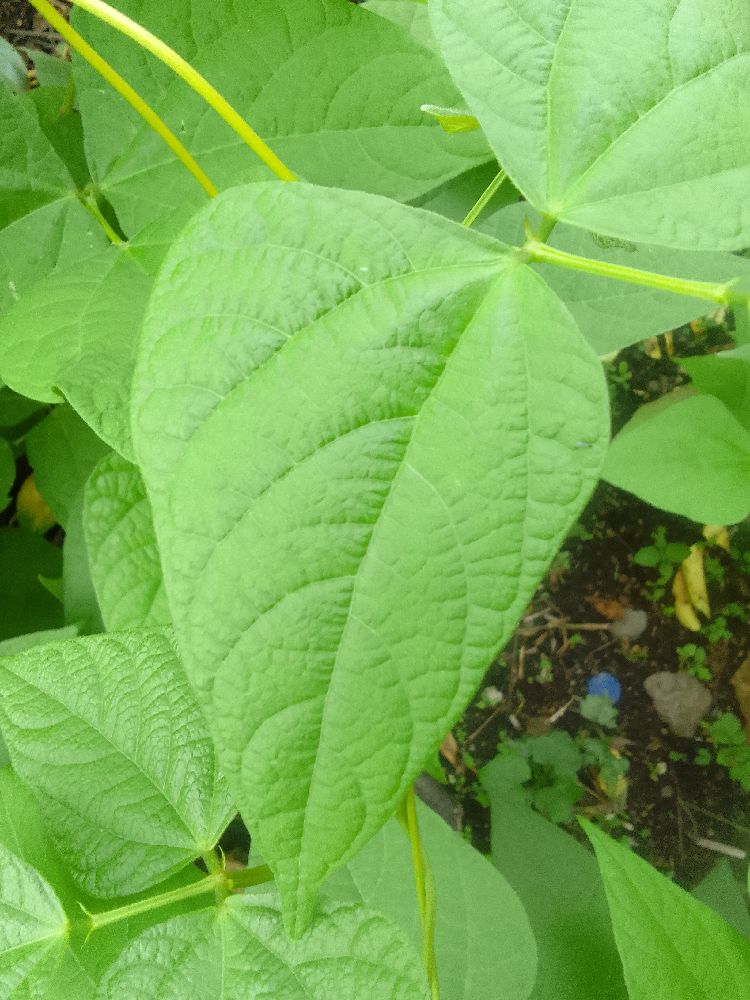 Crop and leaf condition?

common bean, healthy
